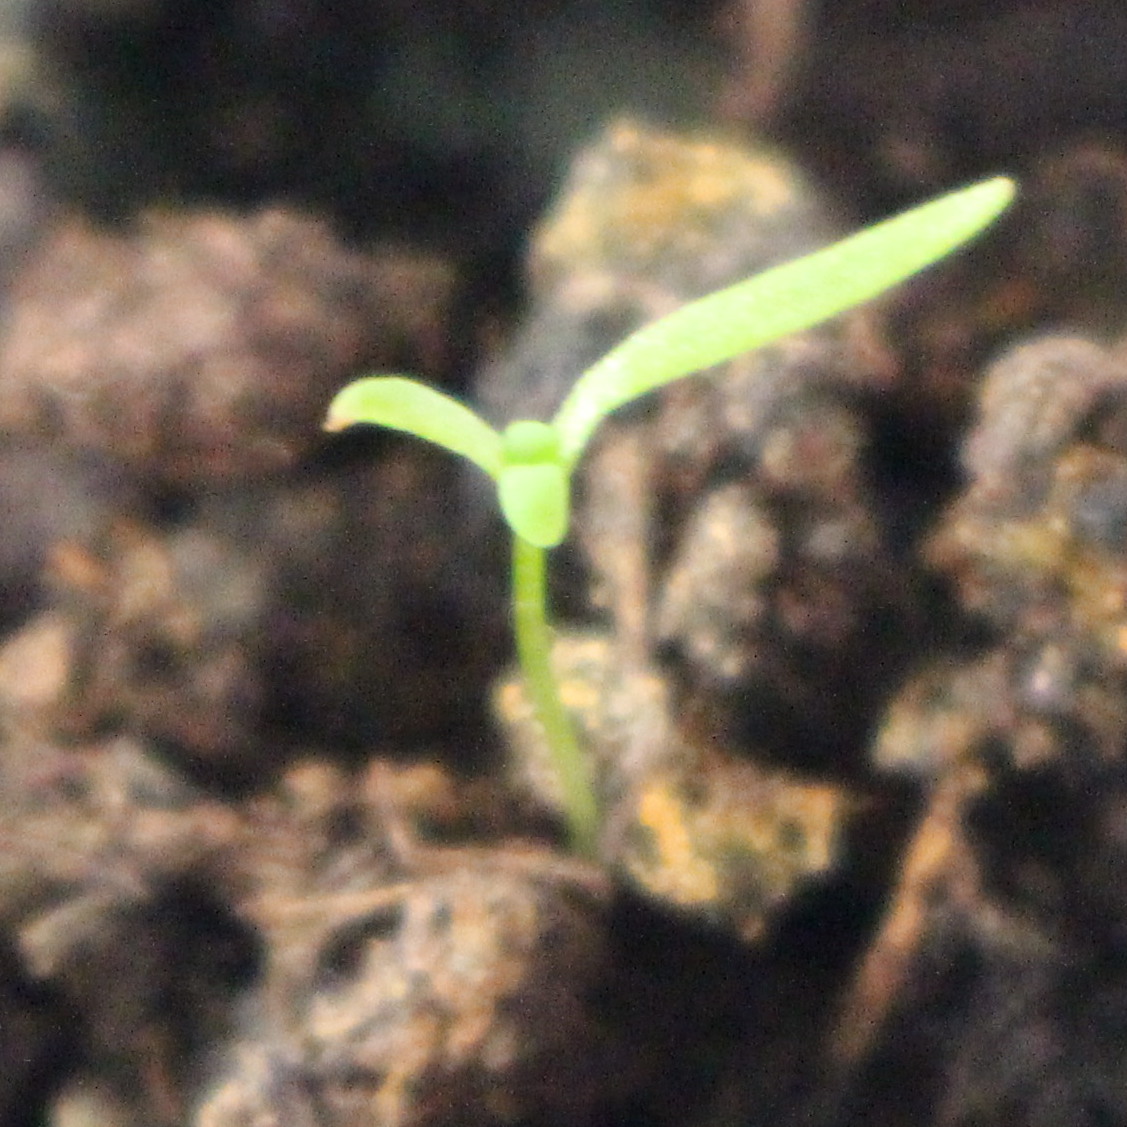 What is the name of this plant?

Papaver rhoeas
